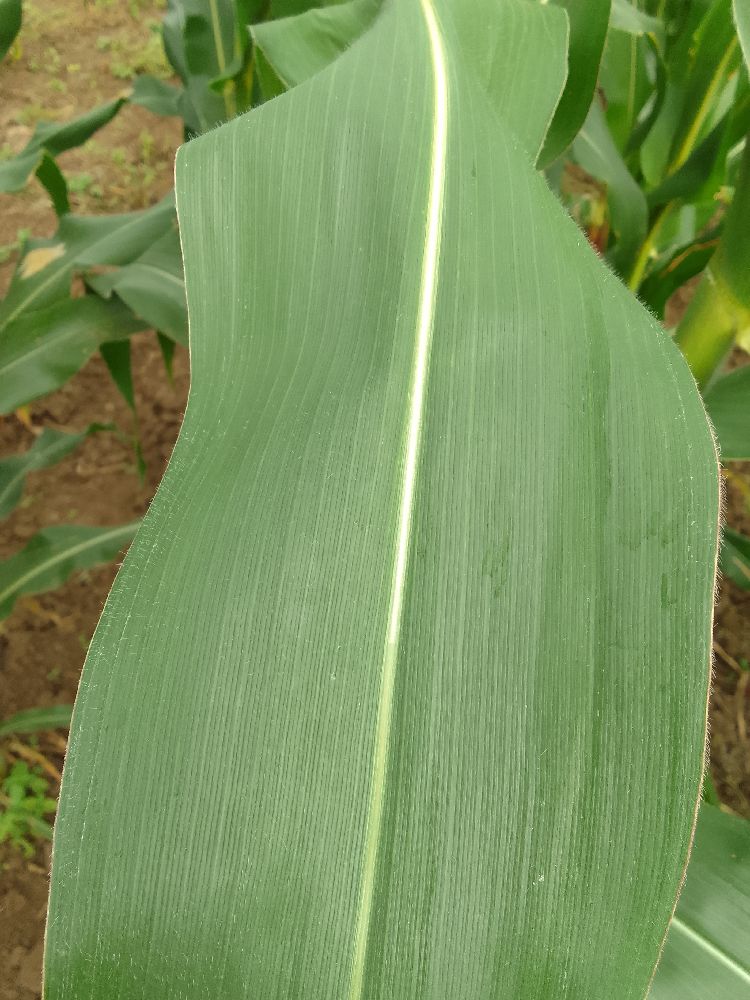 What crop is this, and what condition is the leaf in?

maize, healthy
